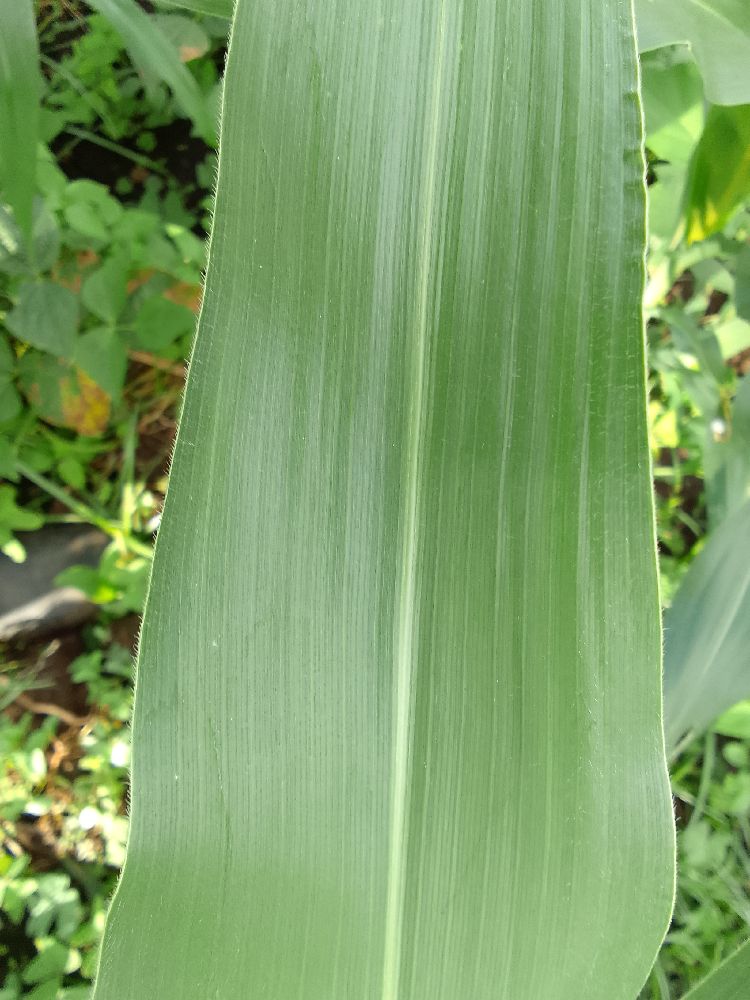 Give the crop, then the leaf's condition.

maize, healthy
